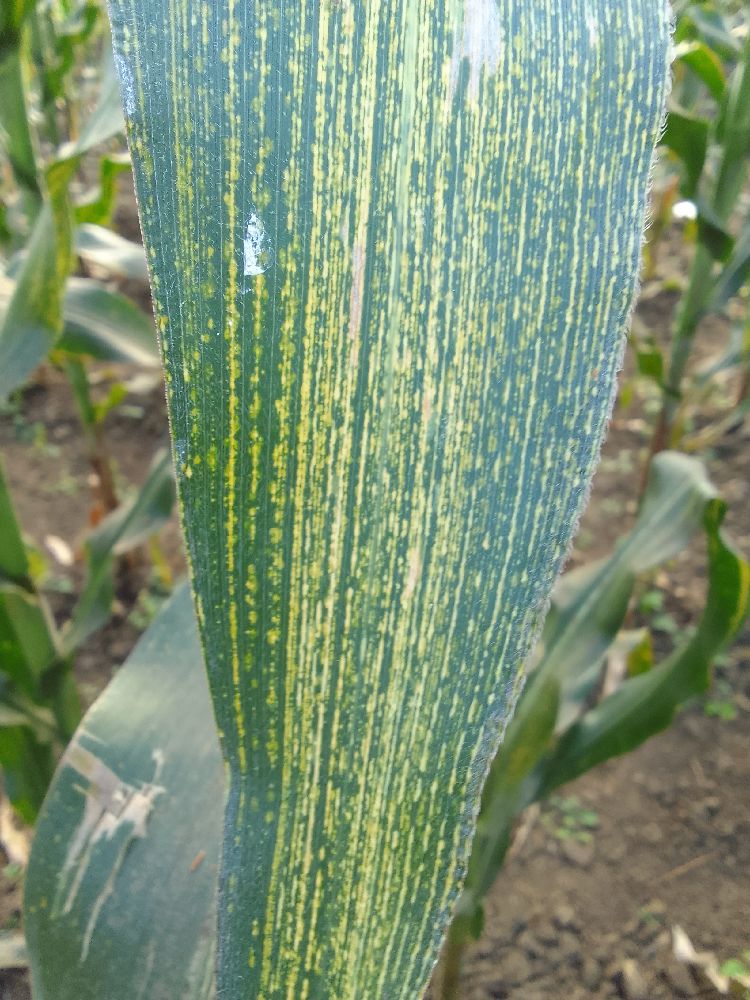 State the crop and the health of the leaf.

maize, maize streak virus
